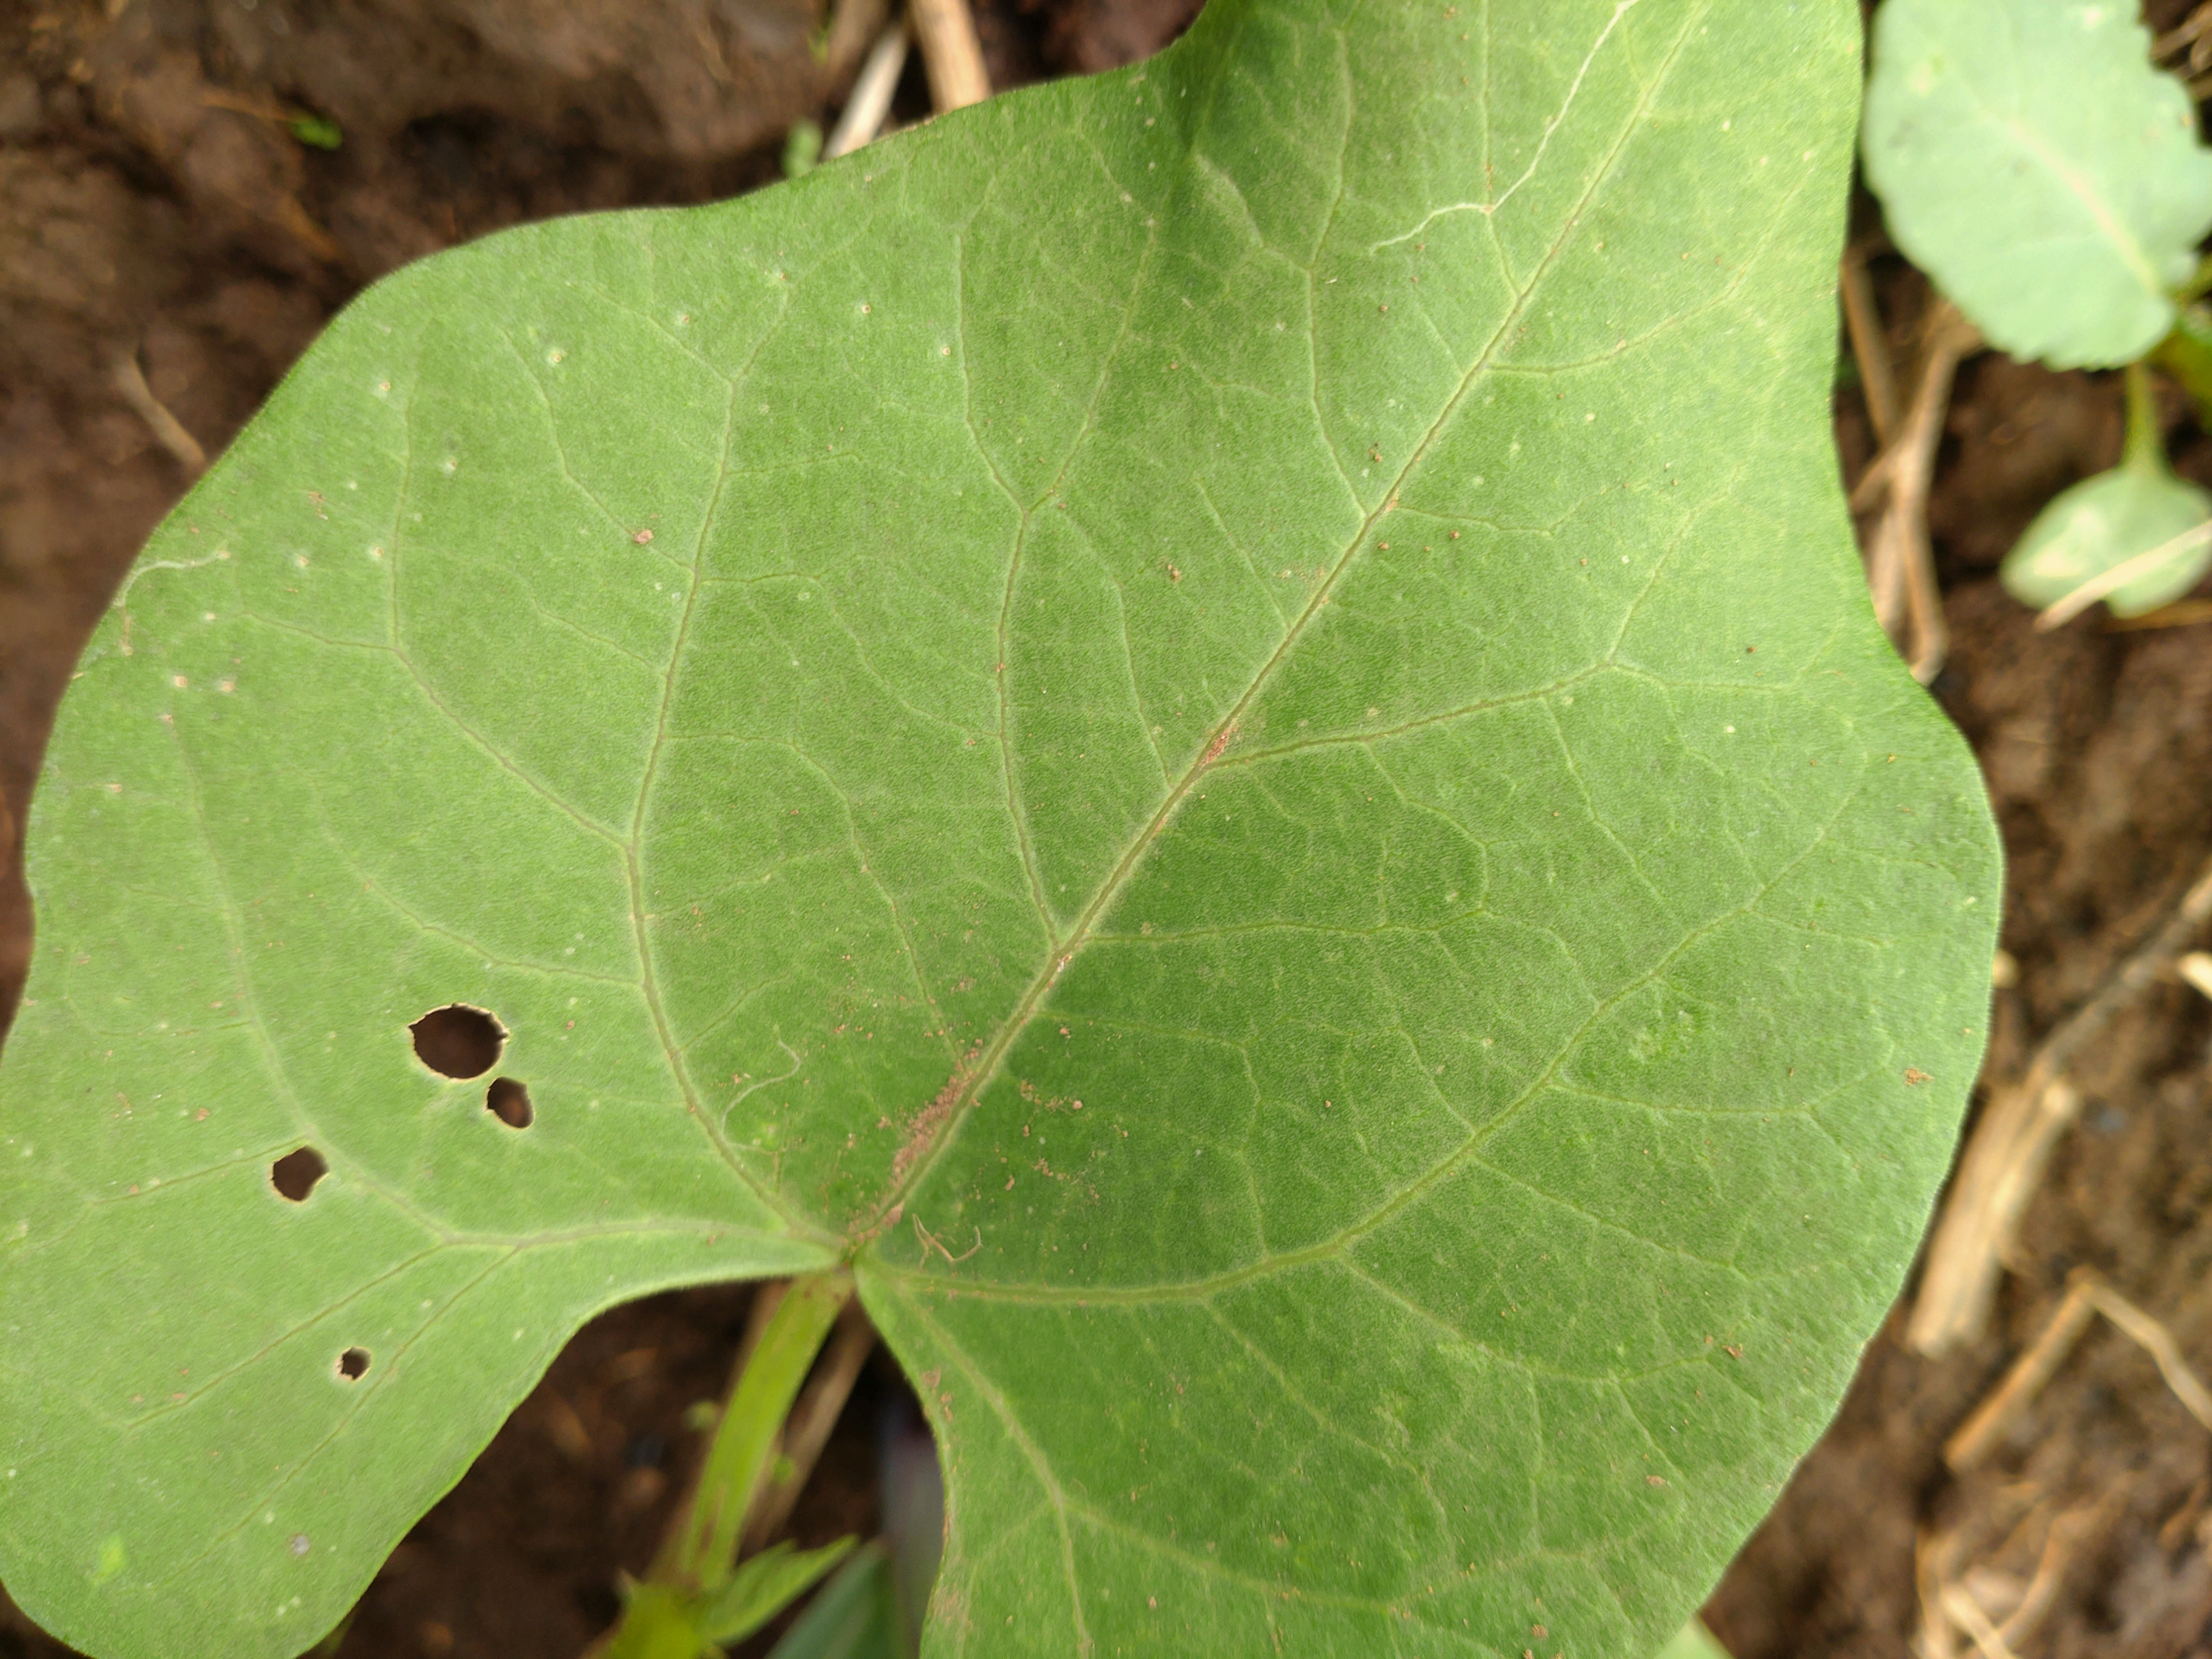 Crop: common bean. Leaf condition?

healthy
